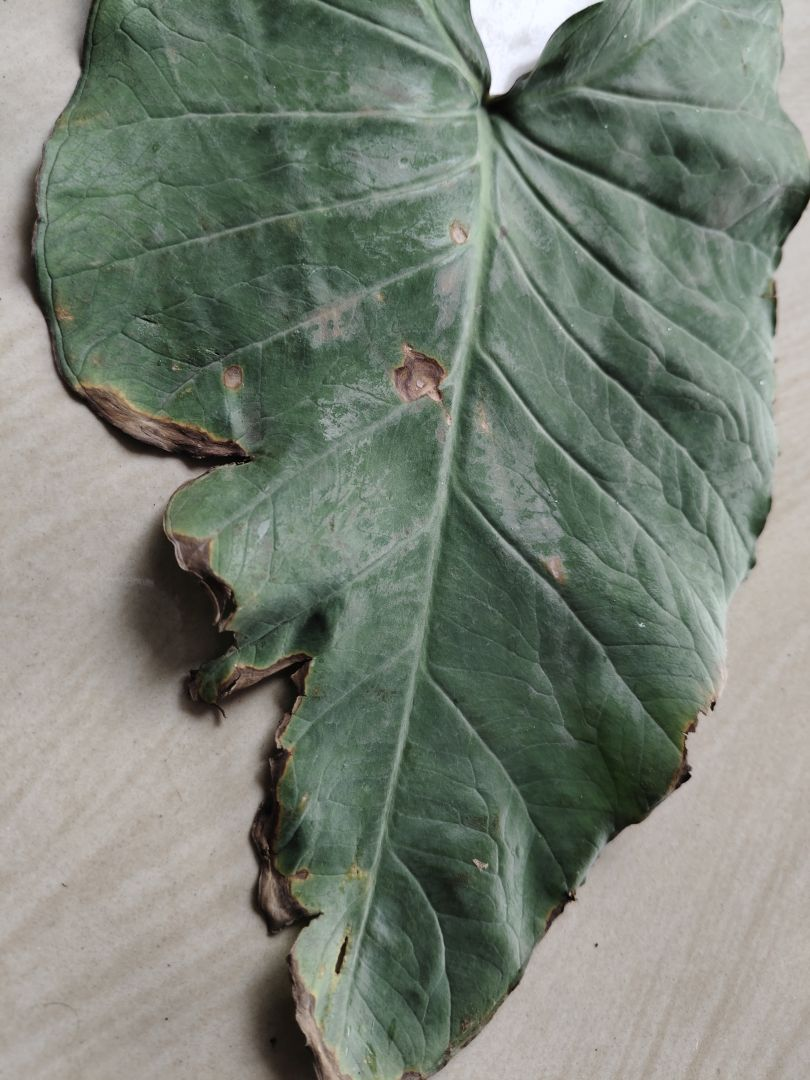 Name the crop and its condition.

taro, leaf blight
